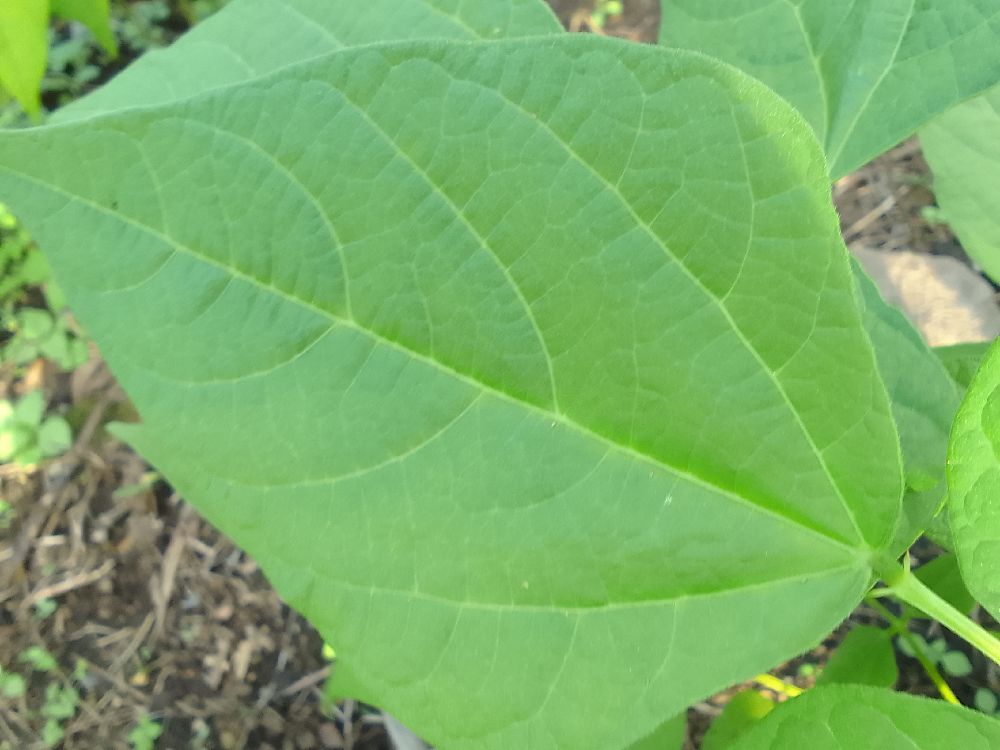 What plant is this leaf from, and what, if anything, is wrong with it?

common bean, healthy
